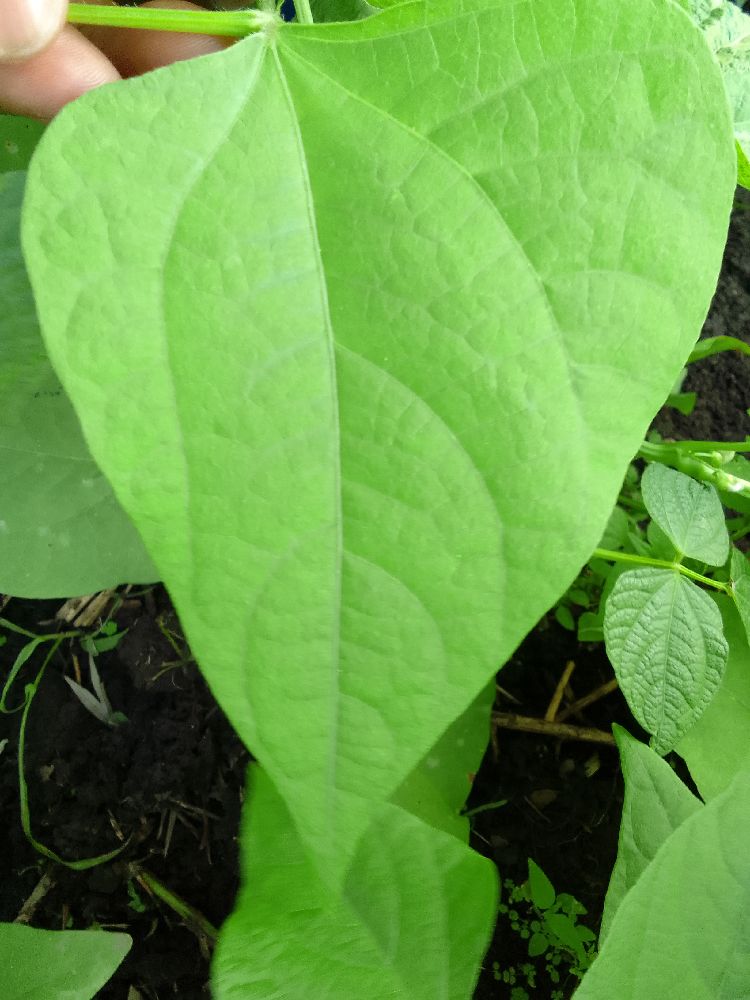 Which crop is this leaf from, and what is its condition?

common bean, healthy
